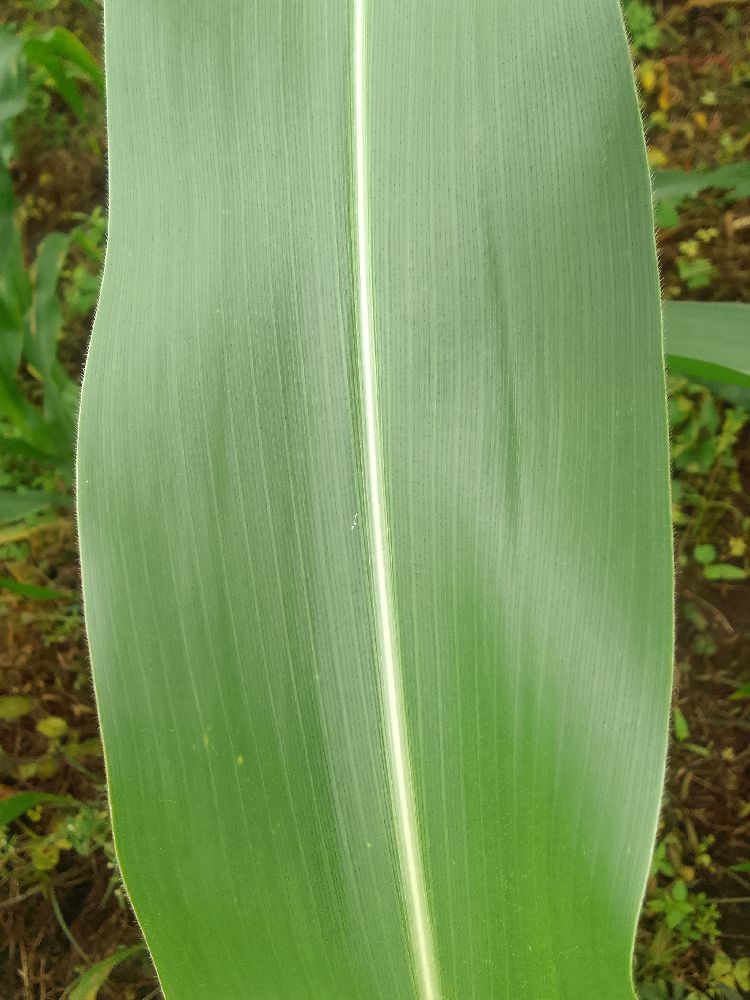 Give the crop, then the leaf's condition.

maize, healthy
